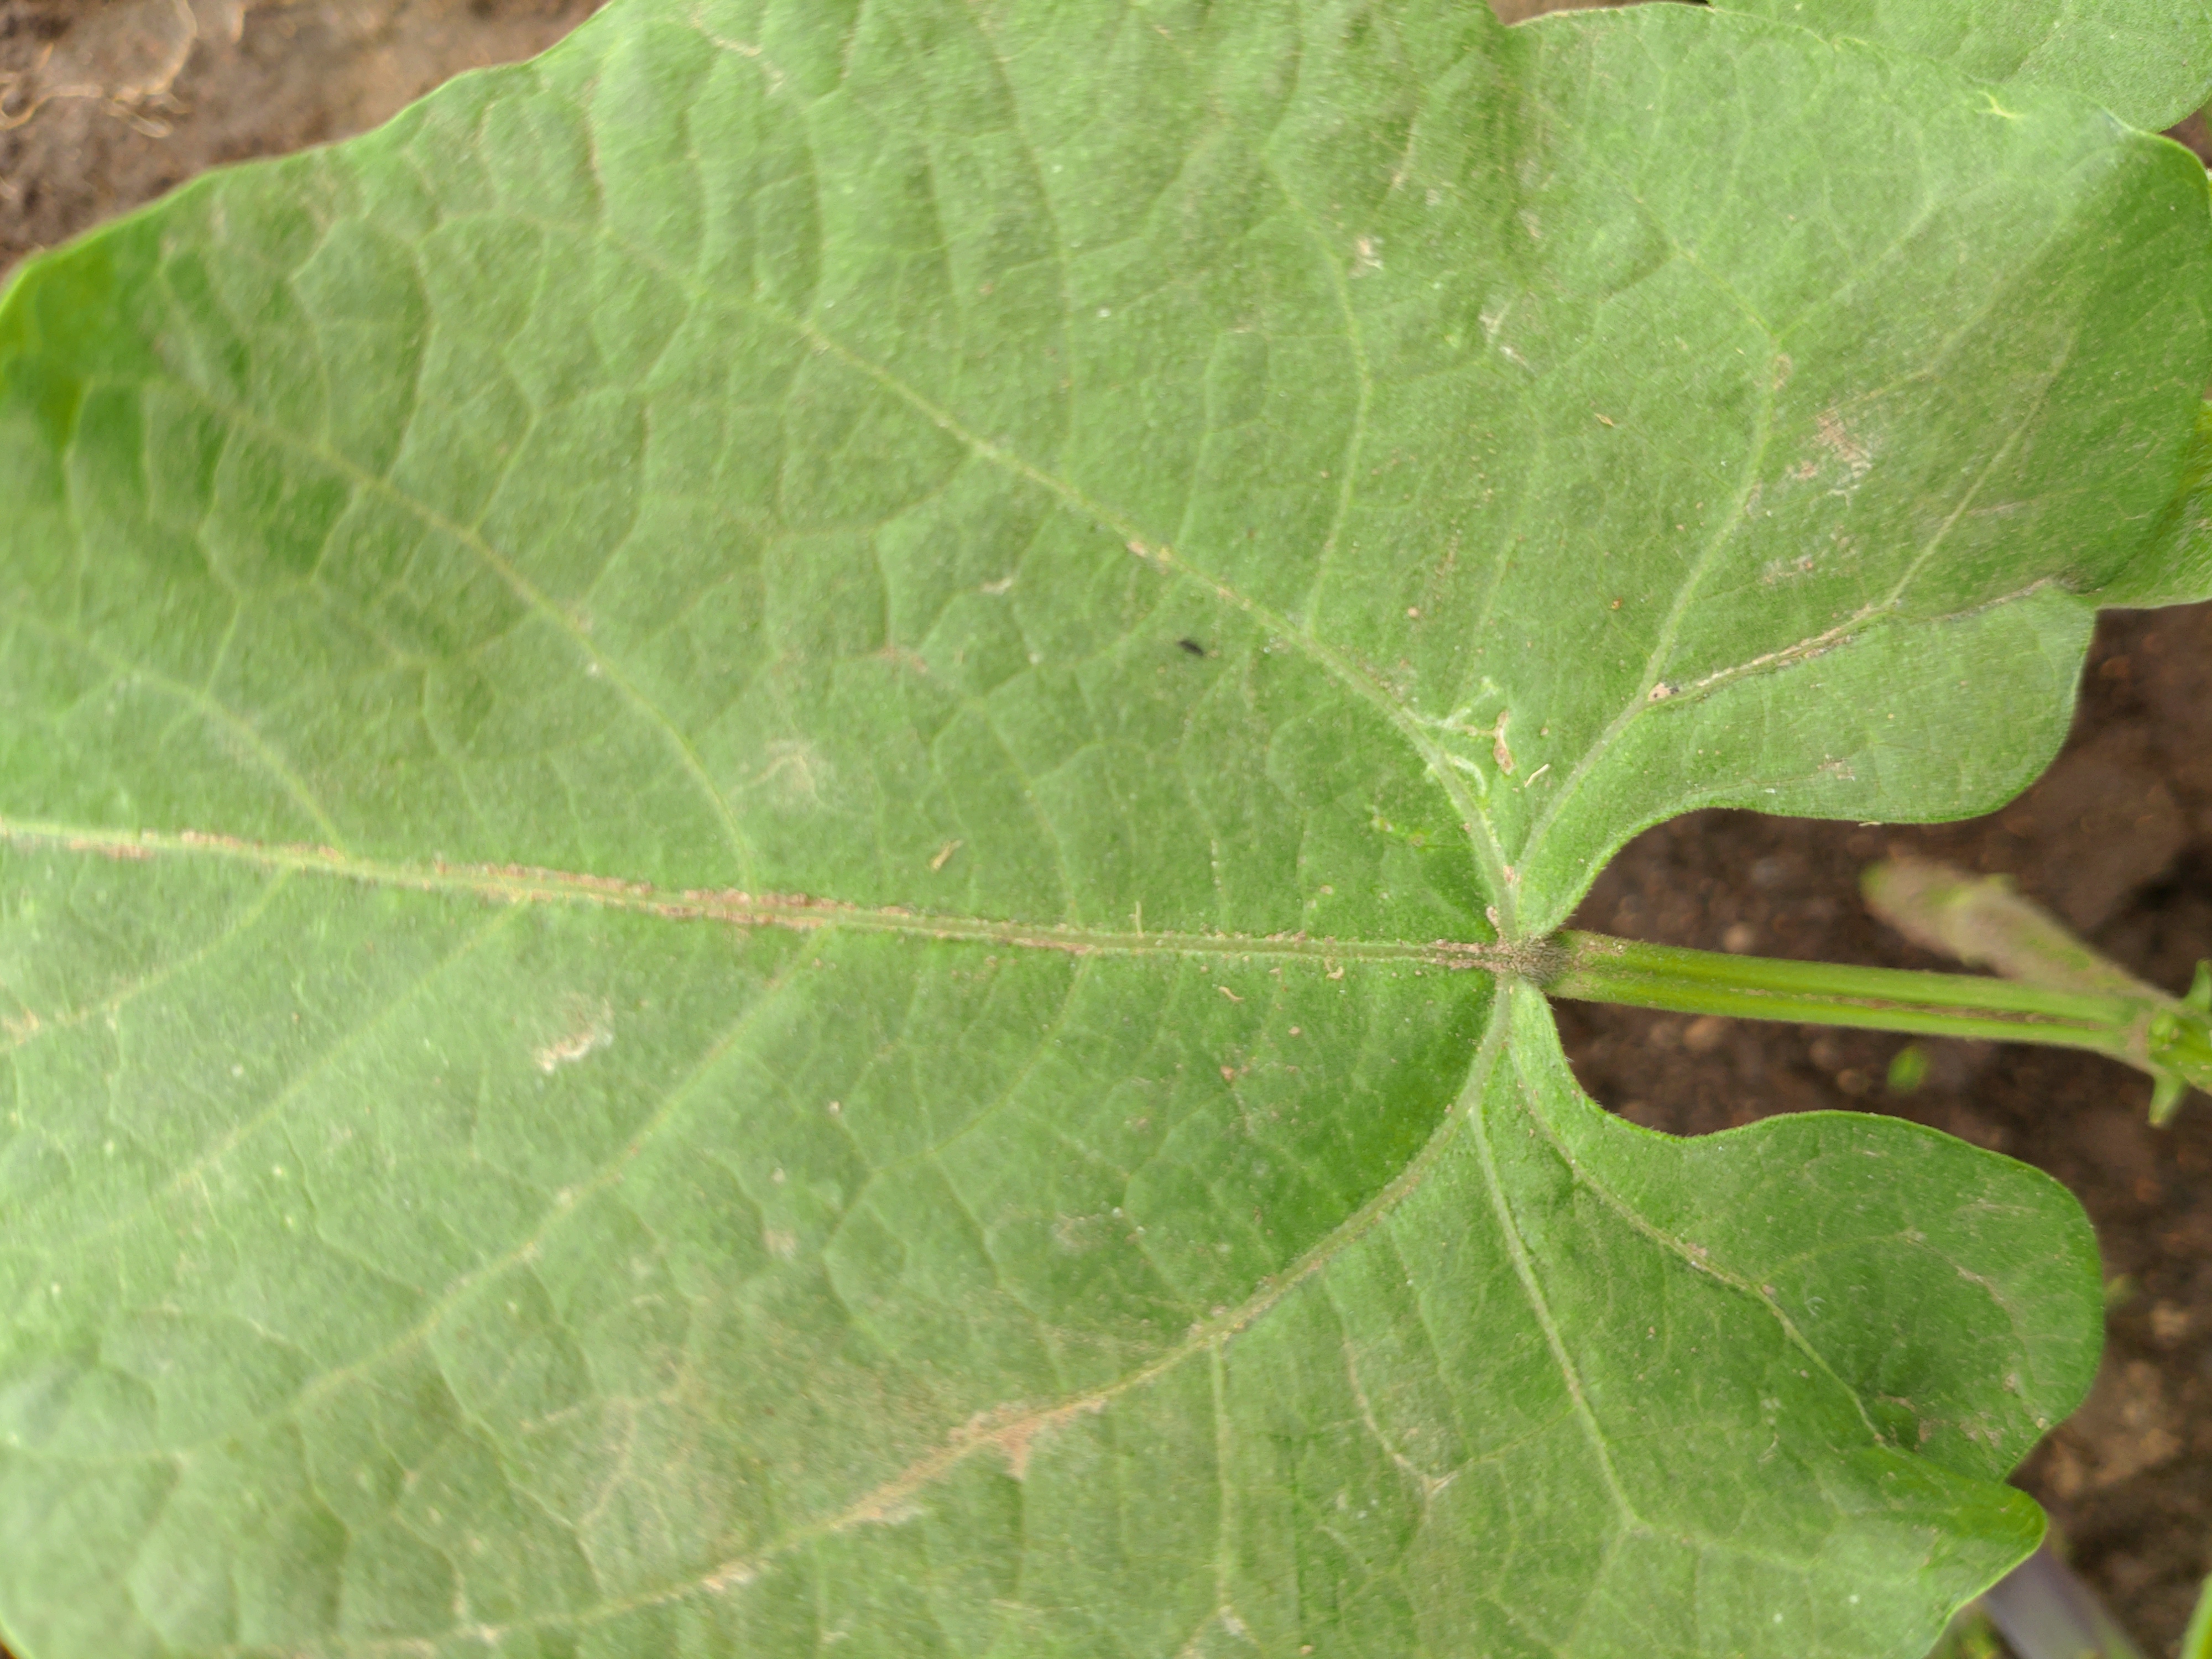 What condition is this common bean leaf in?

healthy
